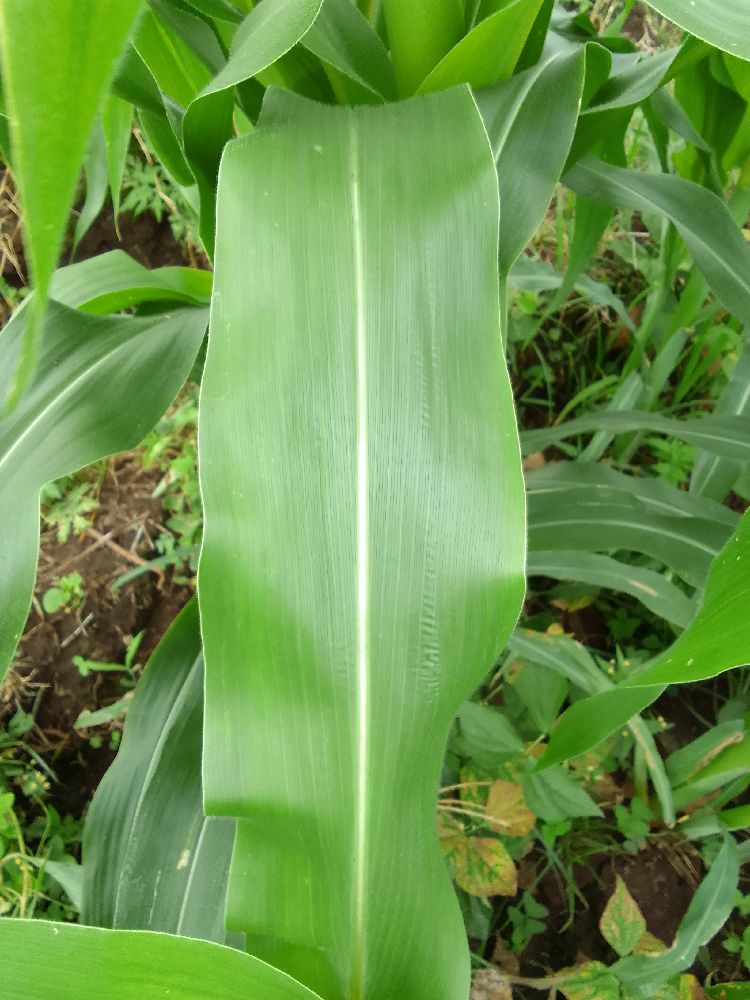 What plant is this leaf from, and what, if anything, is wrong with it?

maize, healthy
